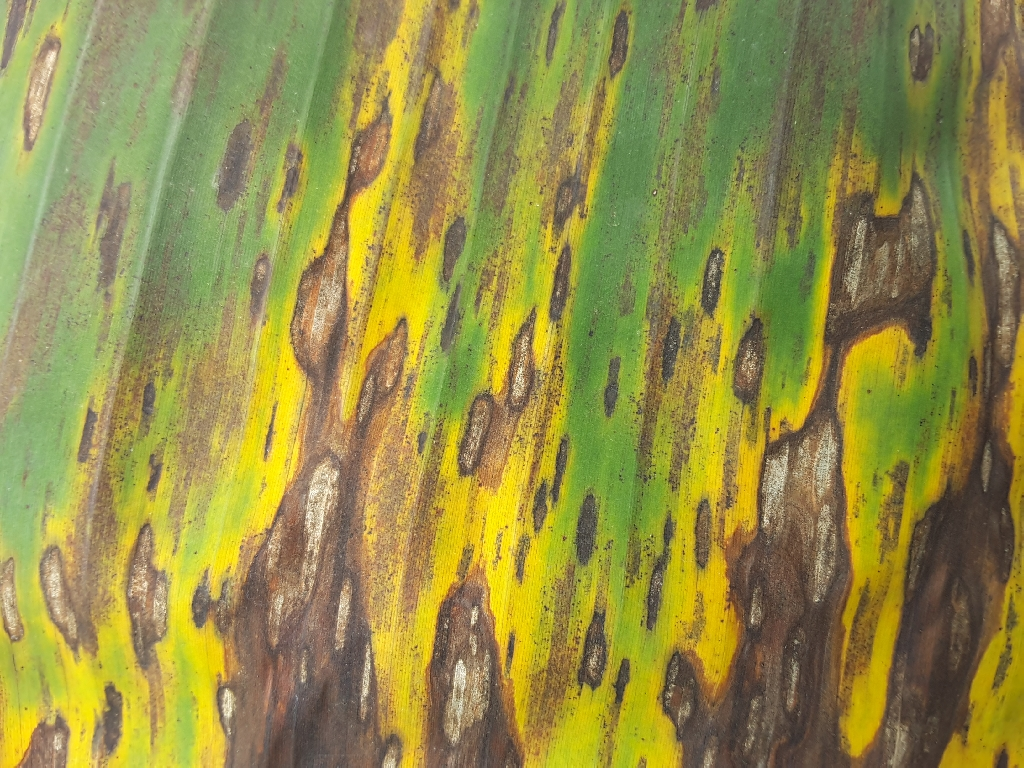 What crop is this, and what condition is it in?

banana, black sigatoka
